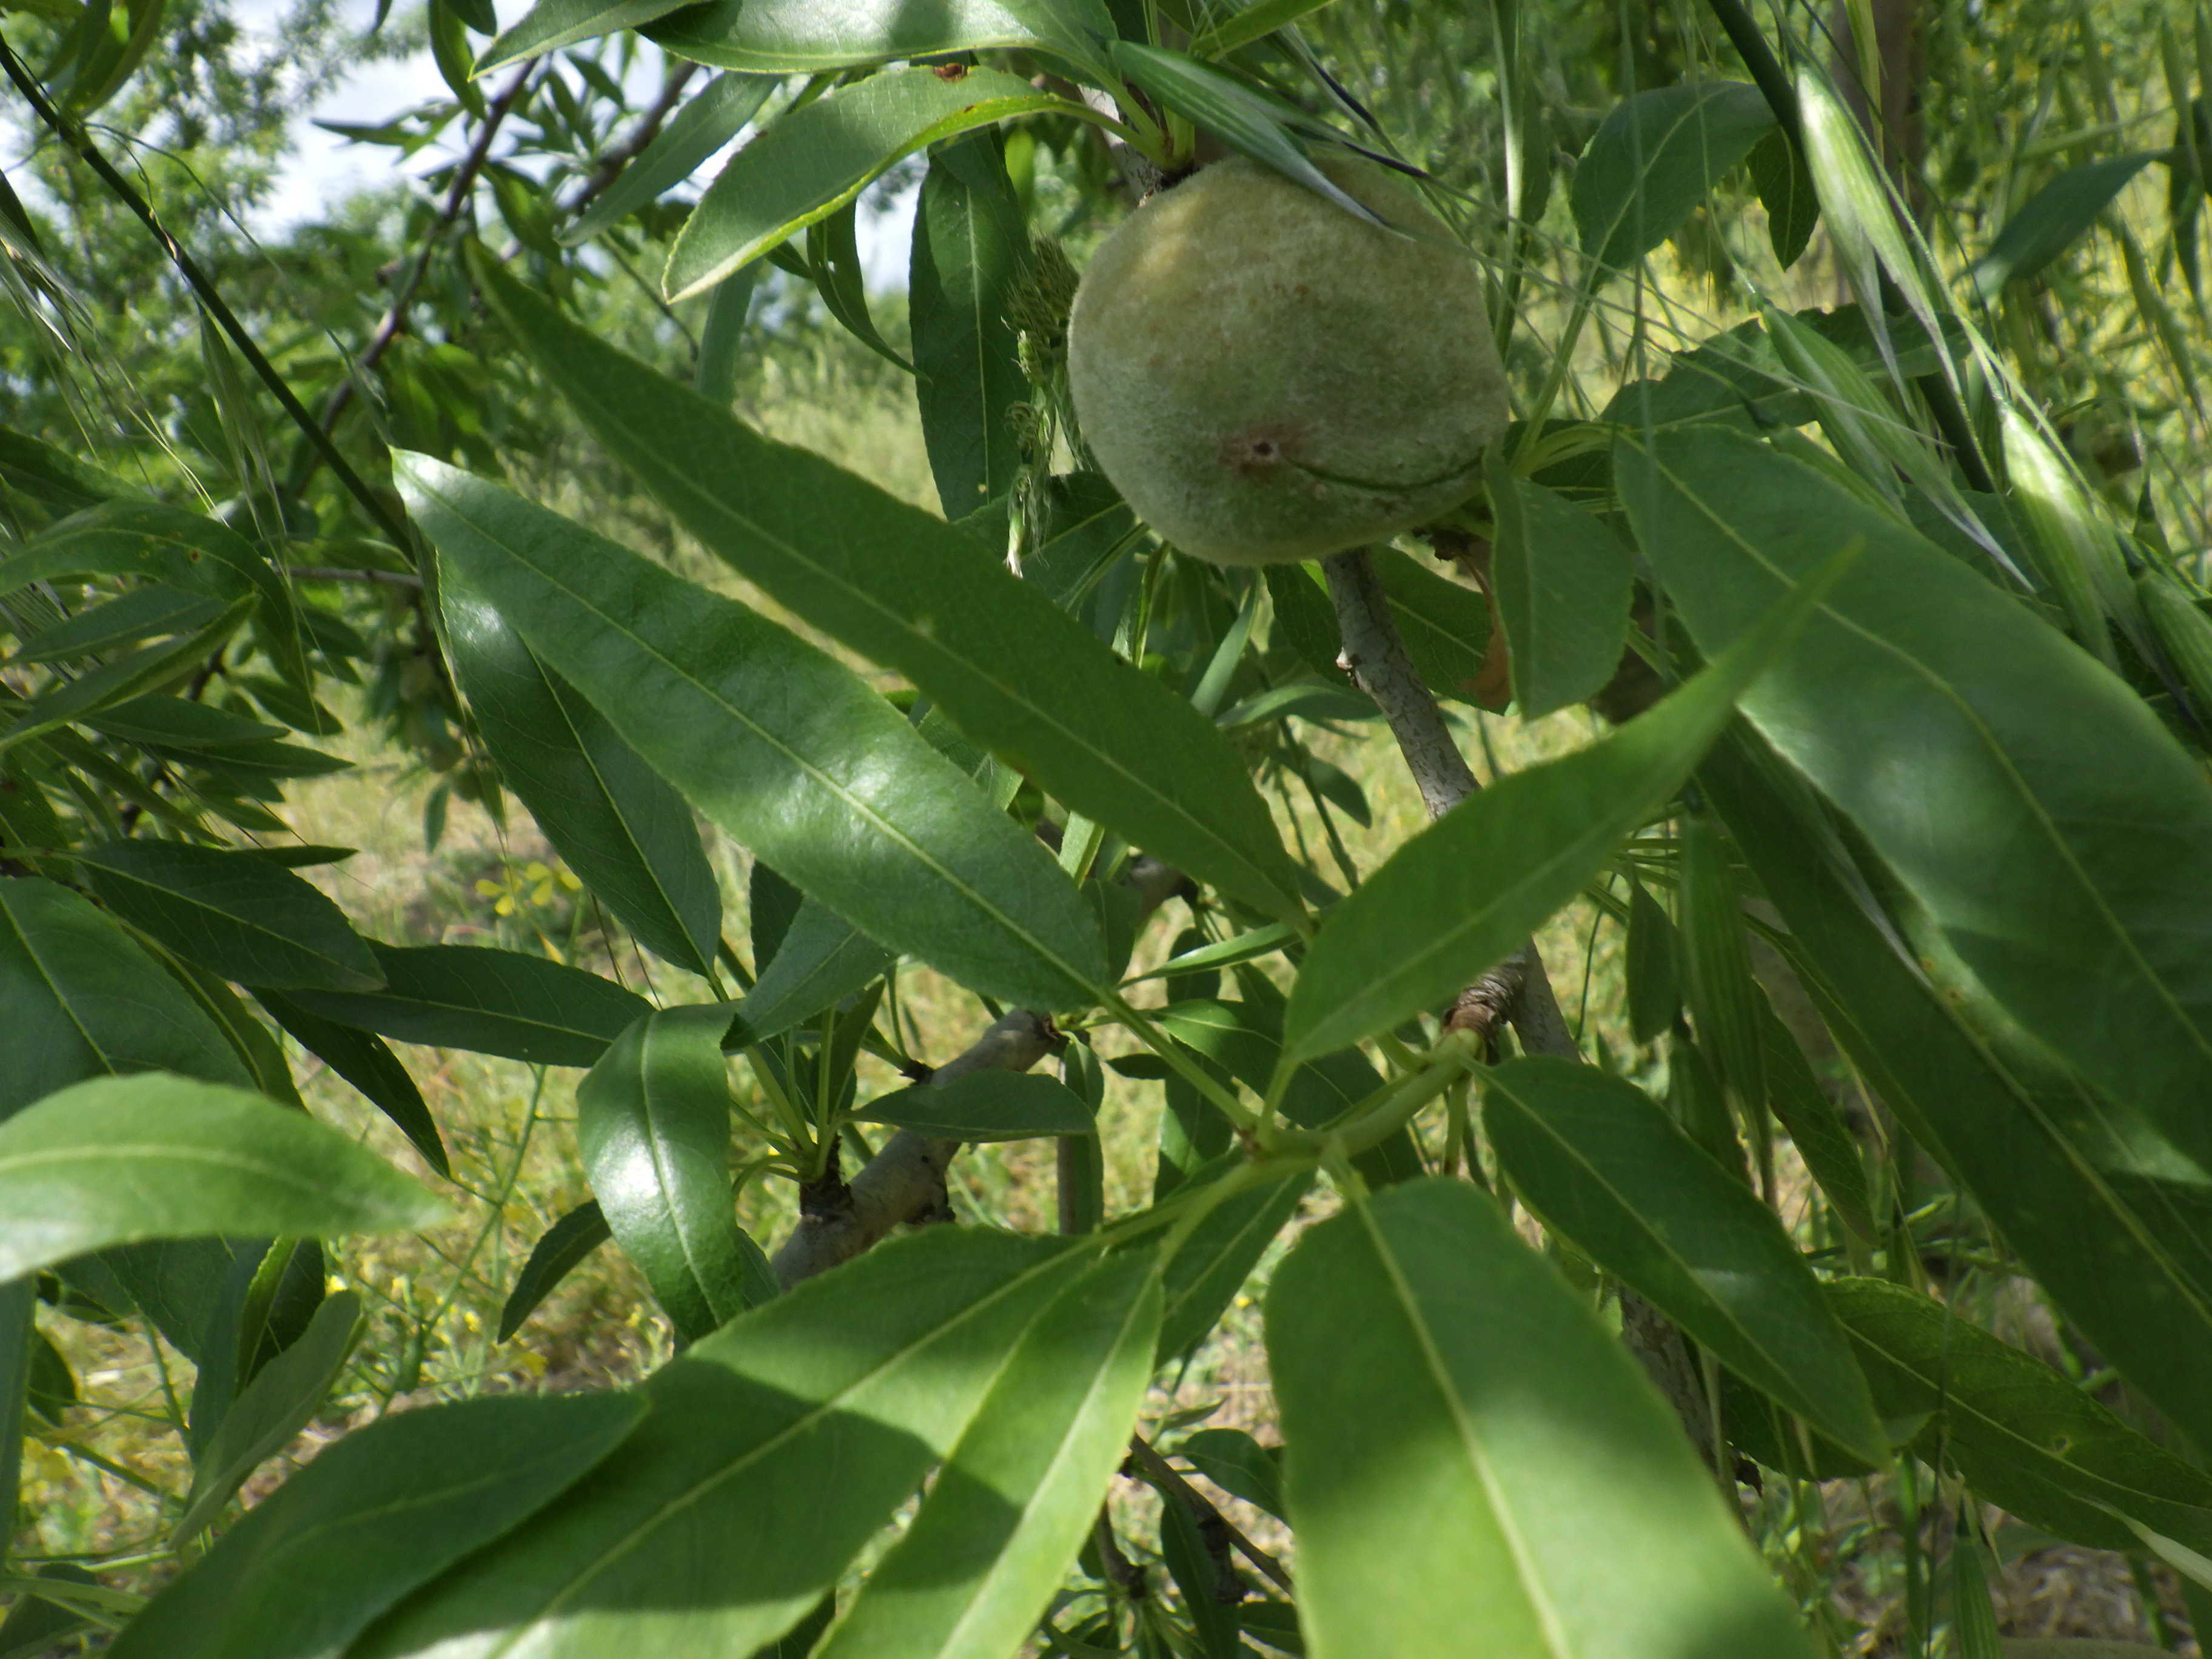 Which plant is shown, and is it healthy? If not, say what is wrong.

almond, shot hole disease
